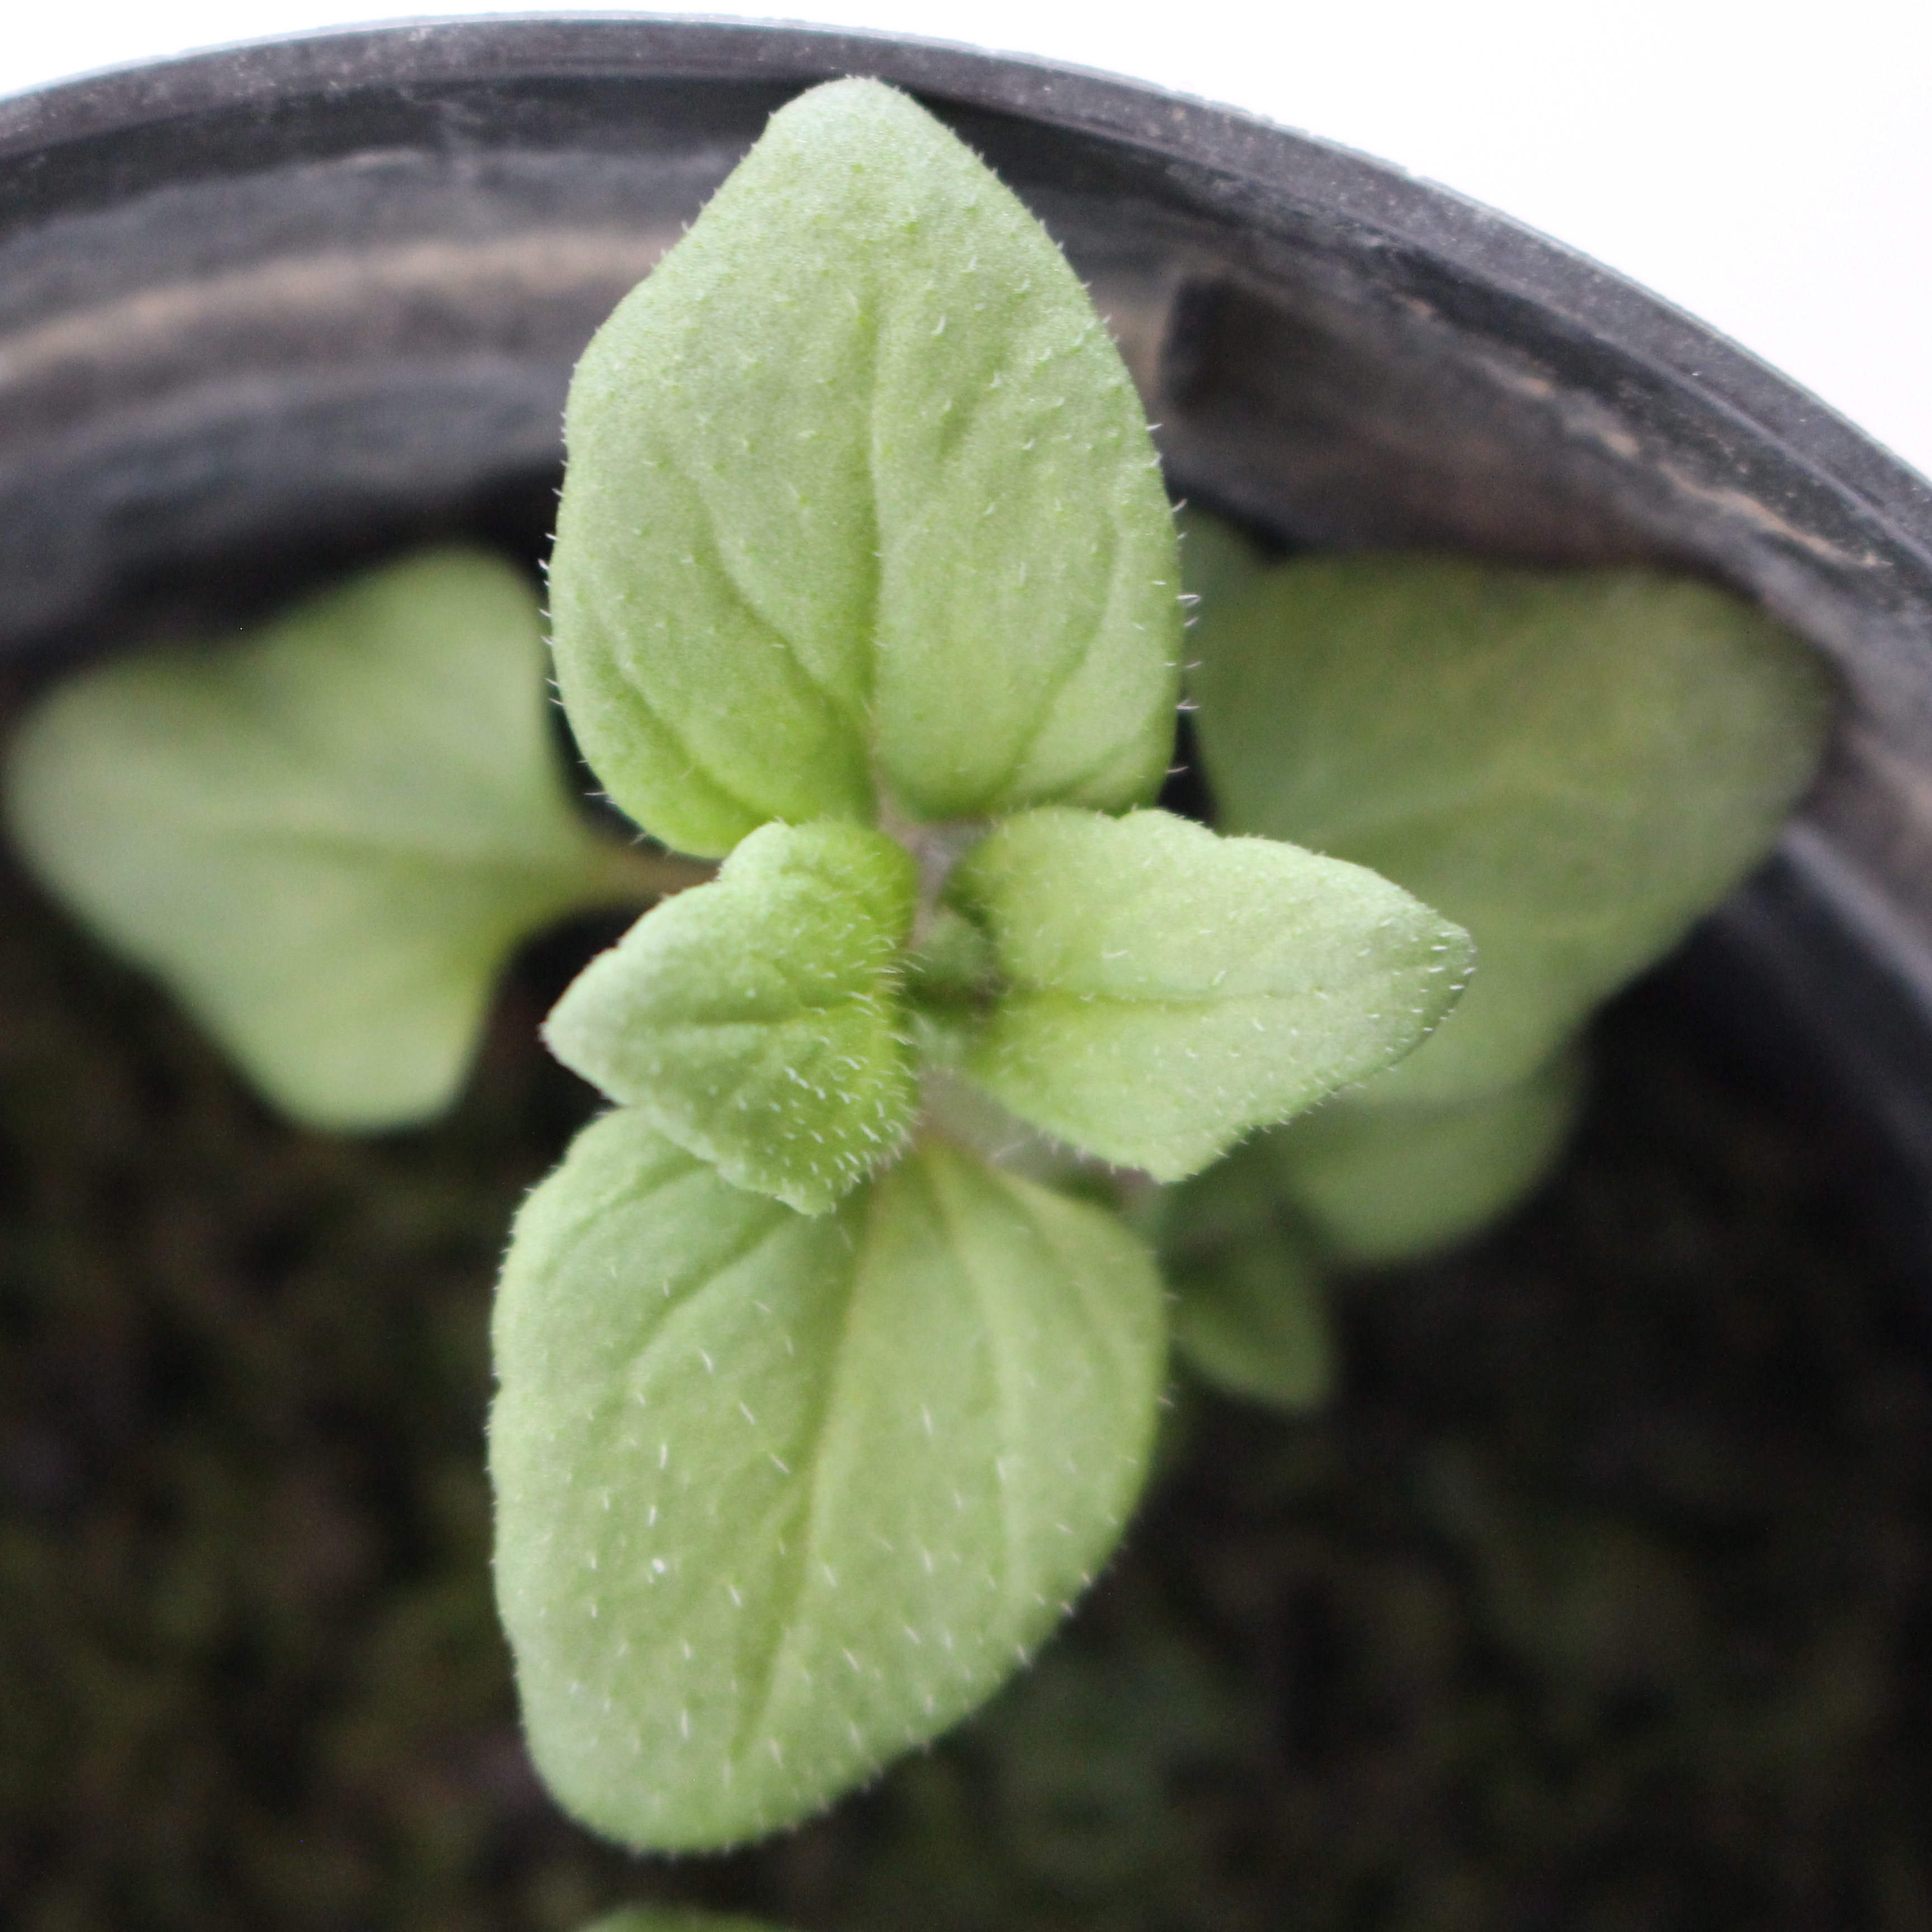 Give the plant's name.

Veronica persica
